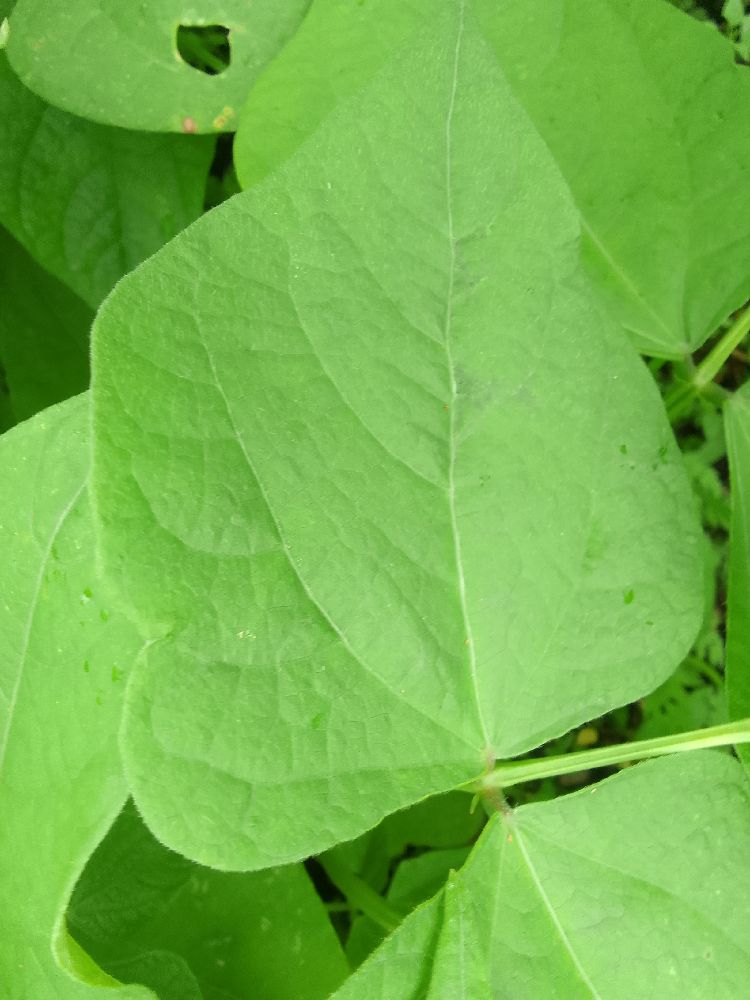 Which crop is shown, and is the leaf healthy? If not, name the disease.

common bean, healthy
